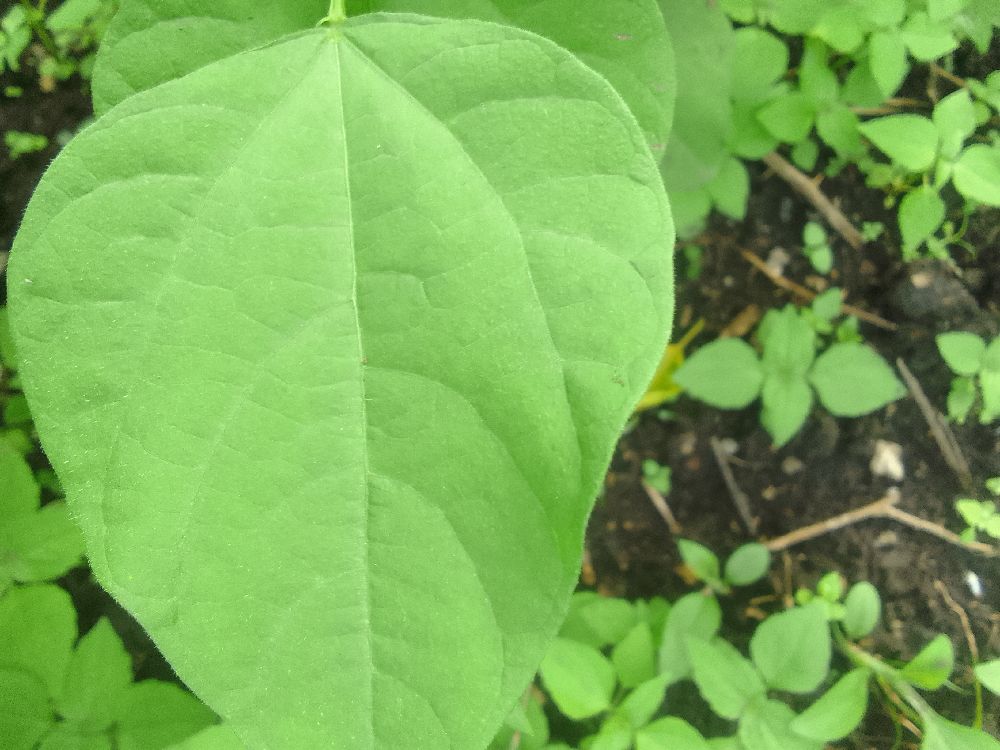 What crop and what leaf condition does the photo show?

common bean, healthy
